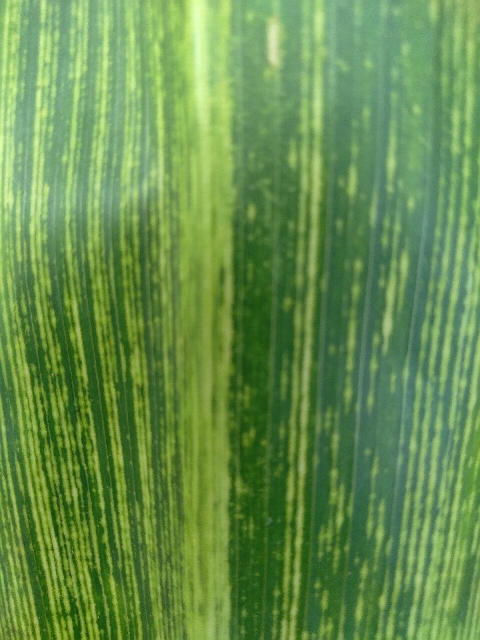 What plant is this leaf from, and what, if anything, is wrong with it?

maize, maize streak virus
